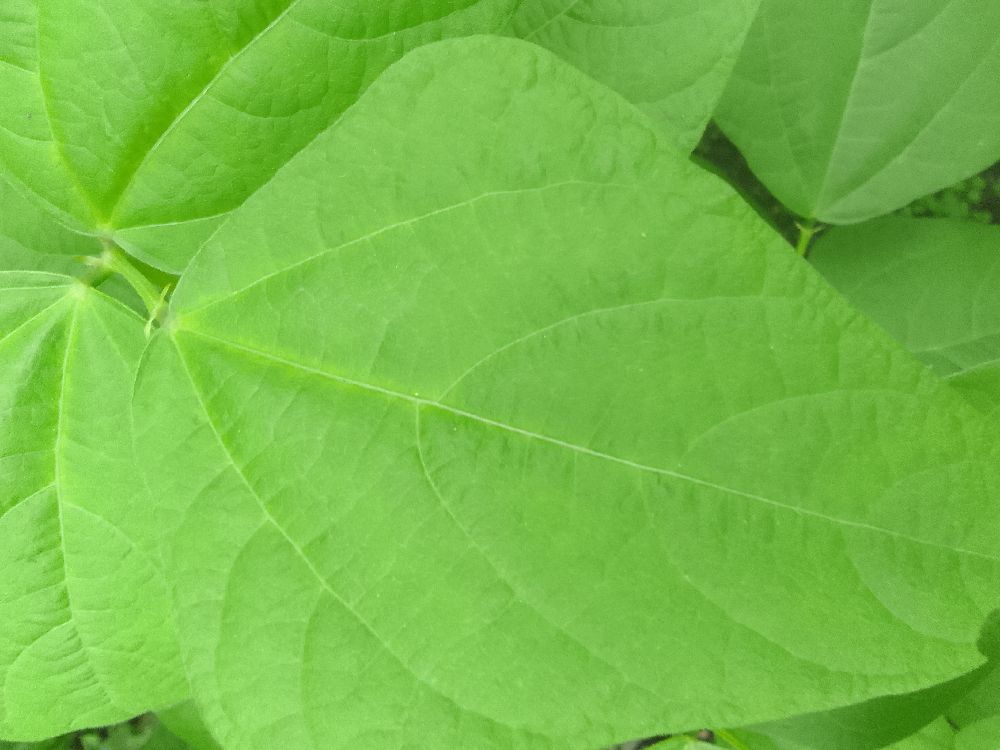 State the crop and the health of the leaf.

common bean, healthy
